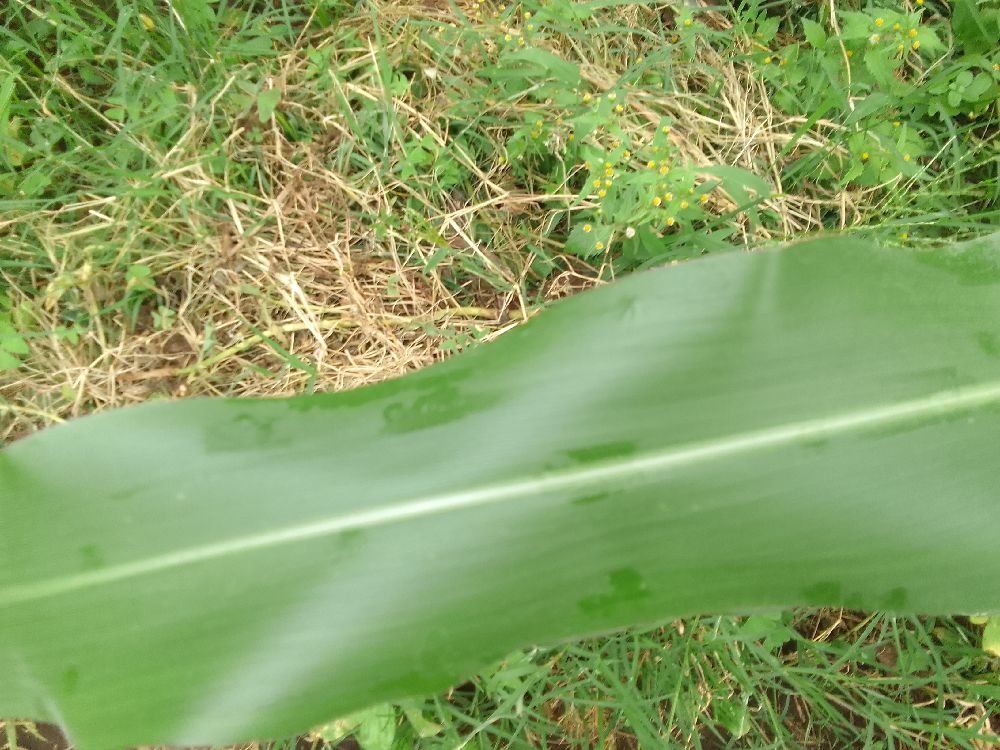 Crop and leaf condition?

maize, healthy
